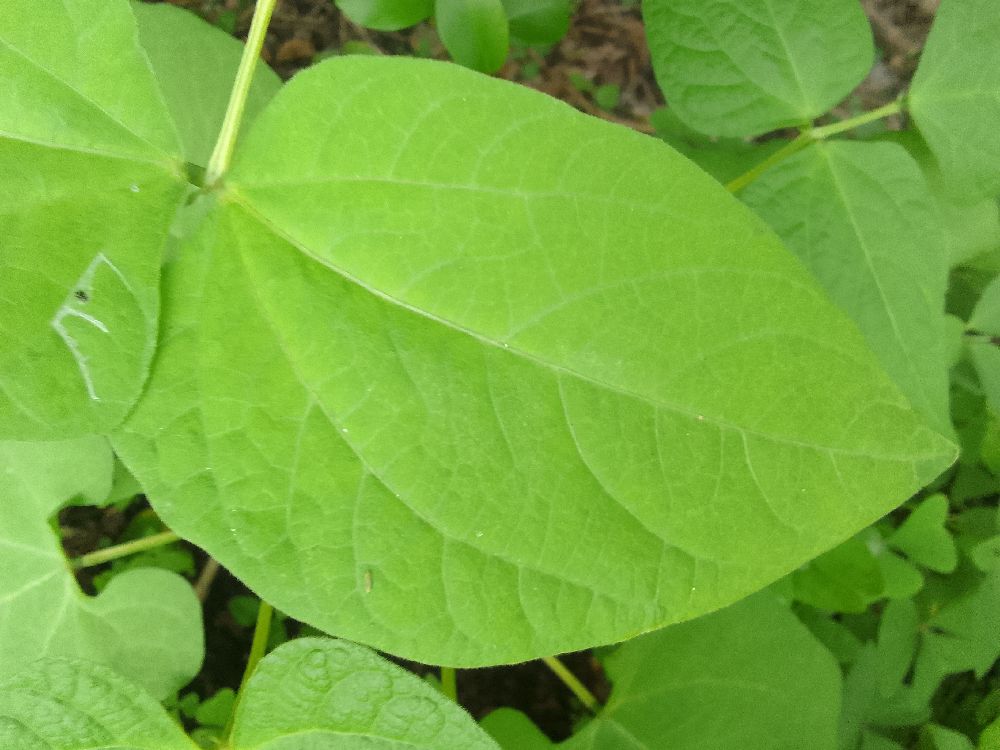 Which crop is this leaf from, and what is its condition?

common bean, healthy
